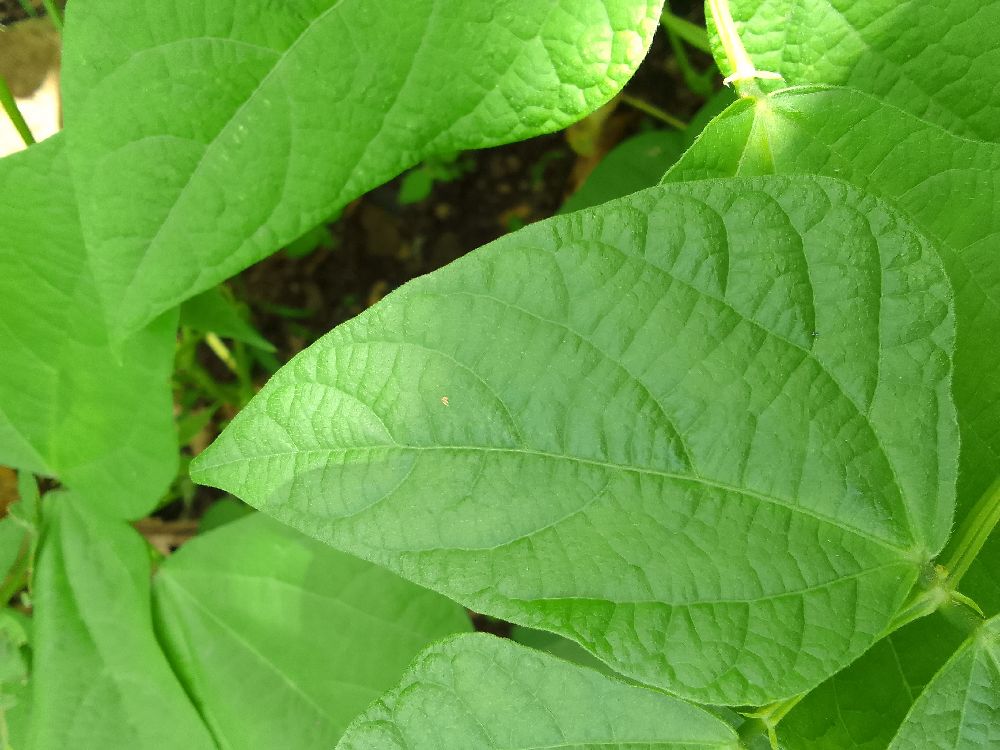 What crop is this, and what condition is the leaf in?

common bean, healthy
